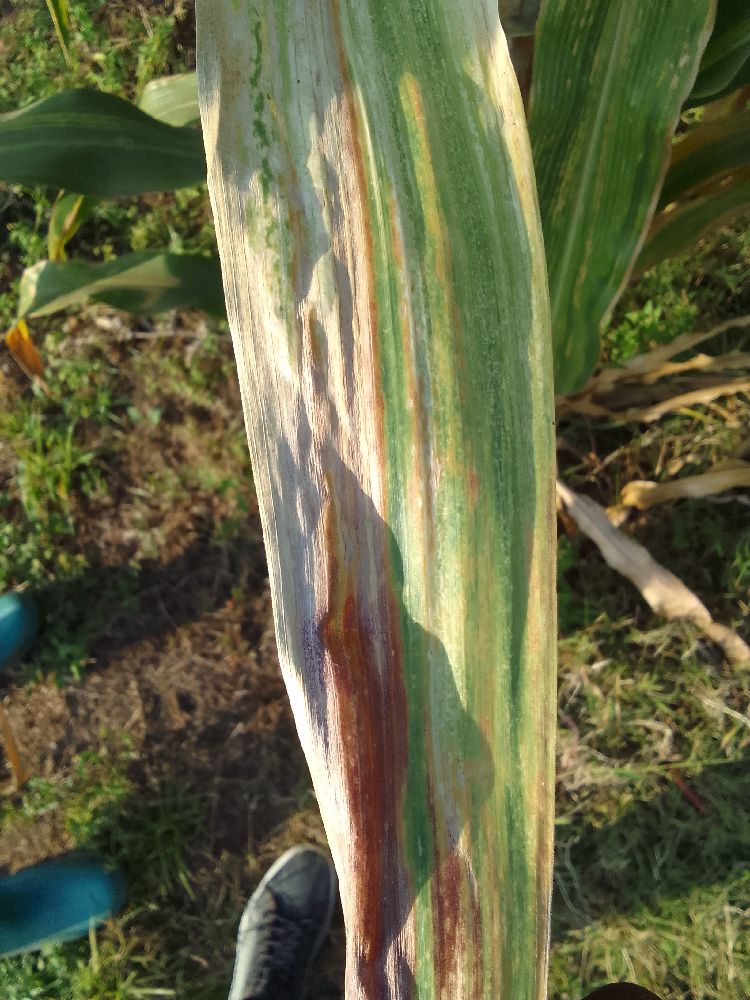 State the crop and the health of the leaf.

maize, maize lethal necrosis
